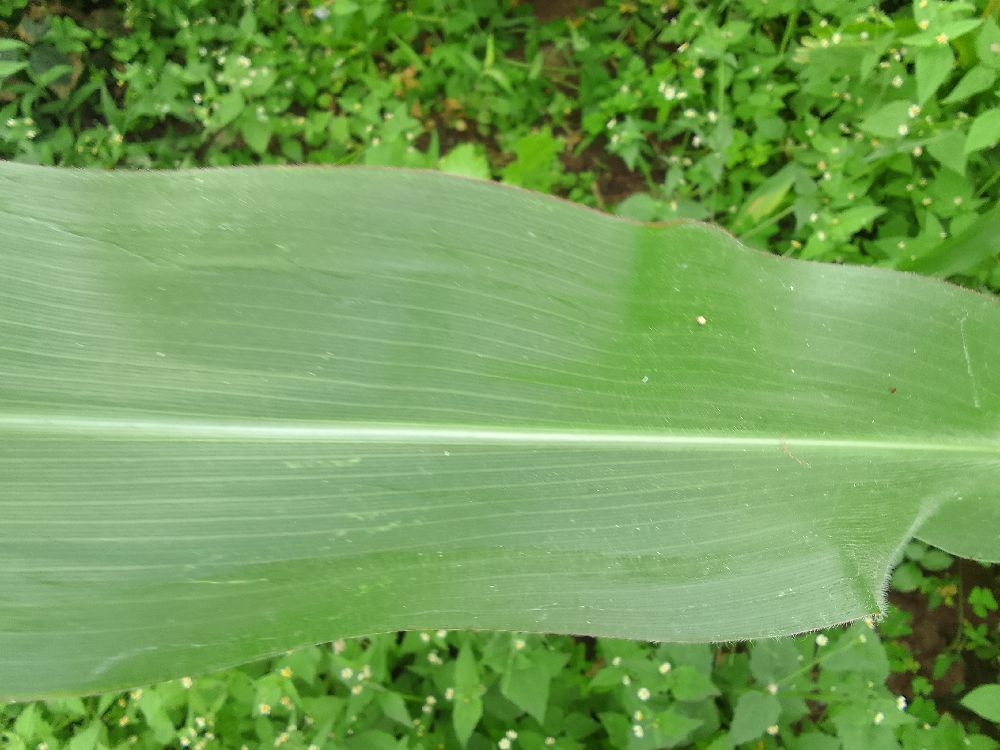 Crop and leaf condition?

maize, healthy
